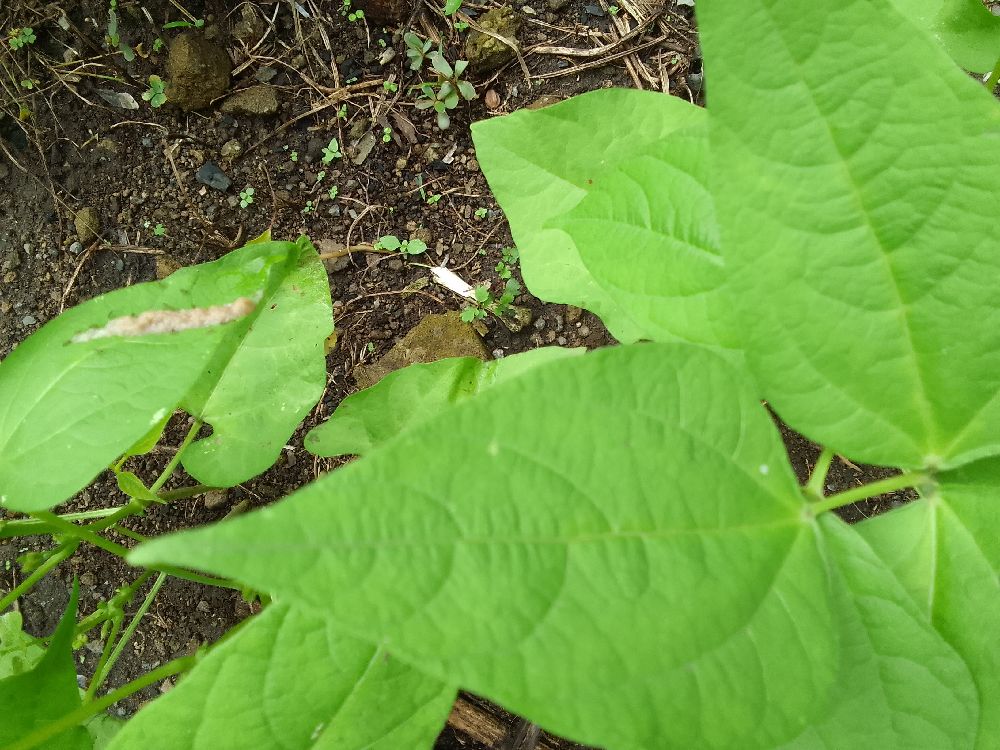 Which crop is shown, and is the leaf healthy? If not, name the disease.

common bean, healthy
